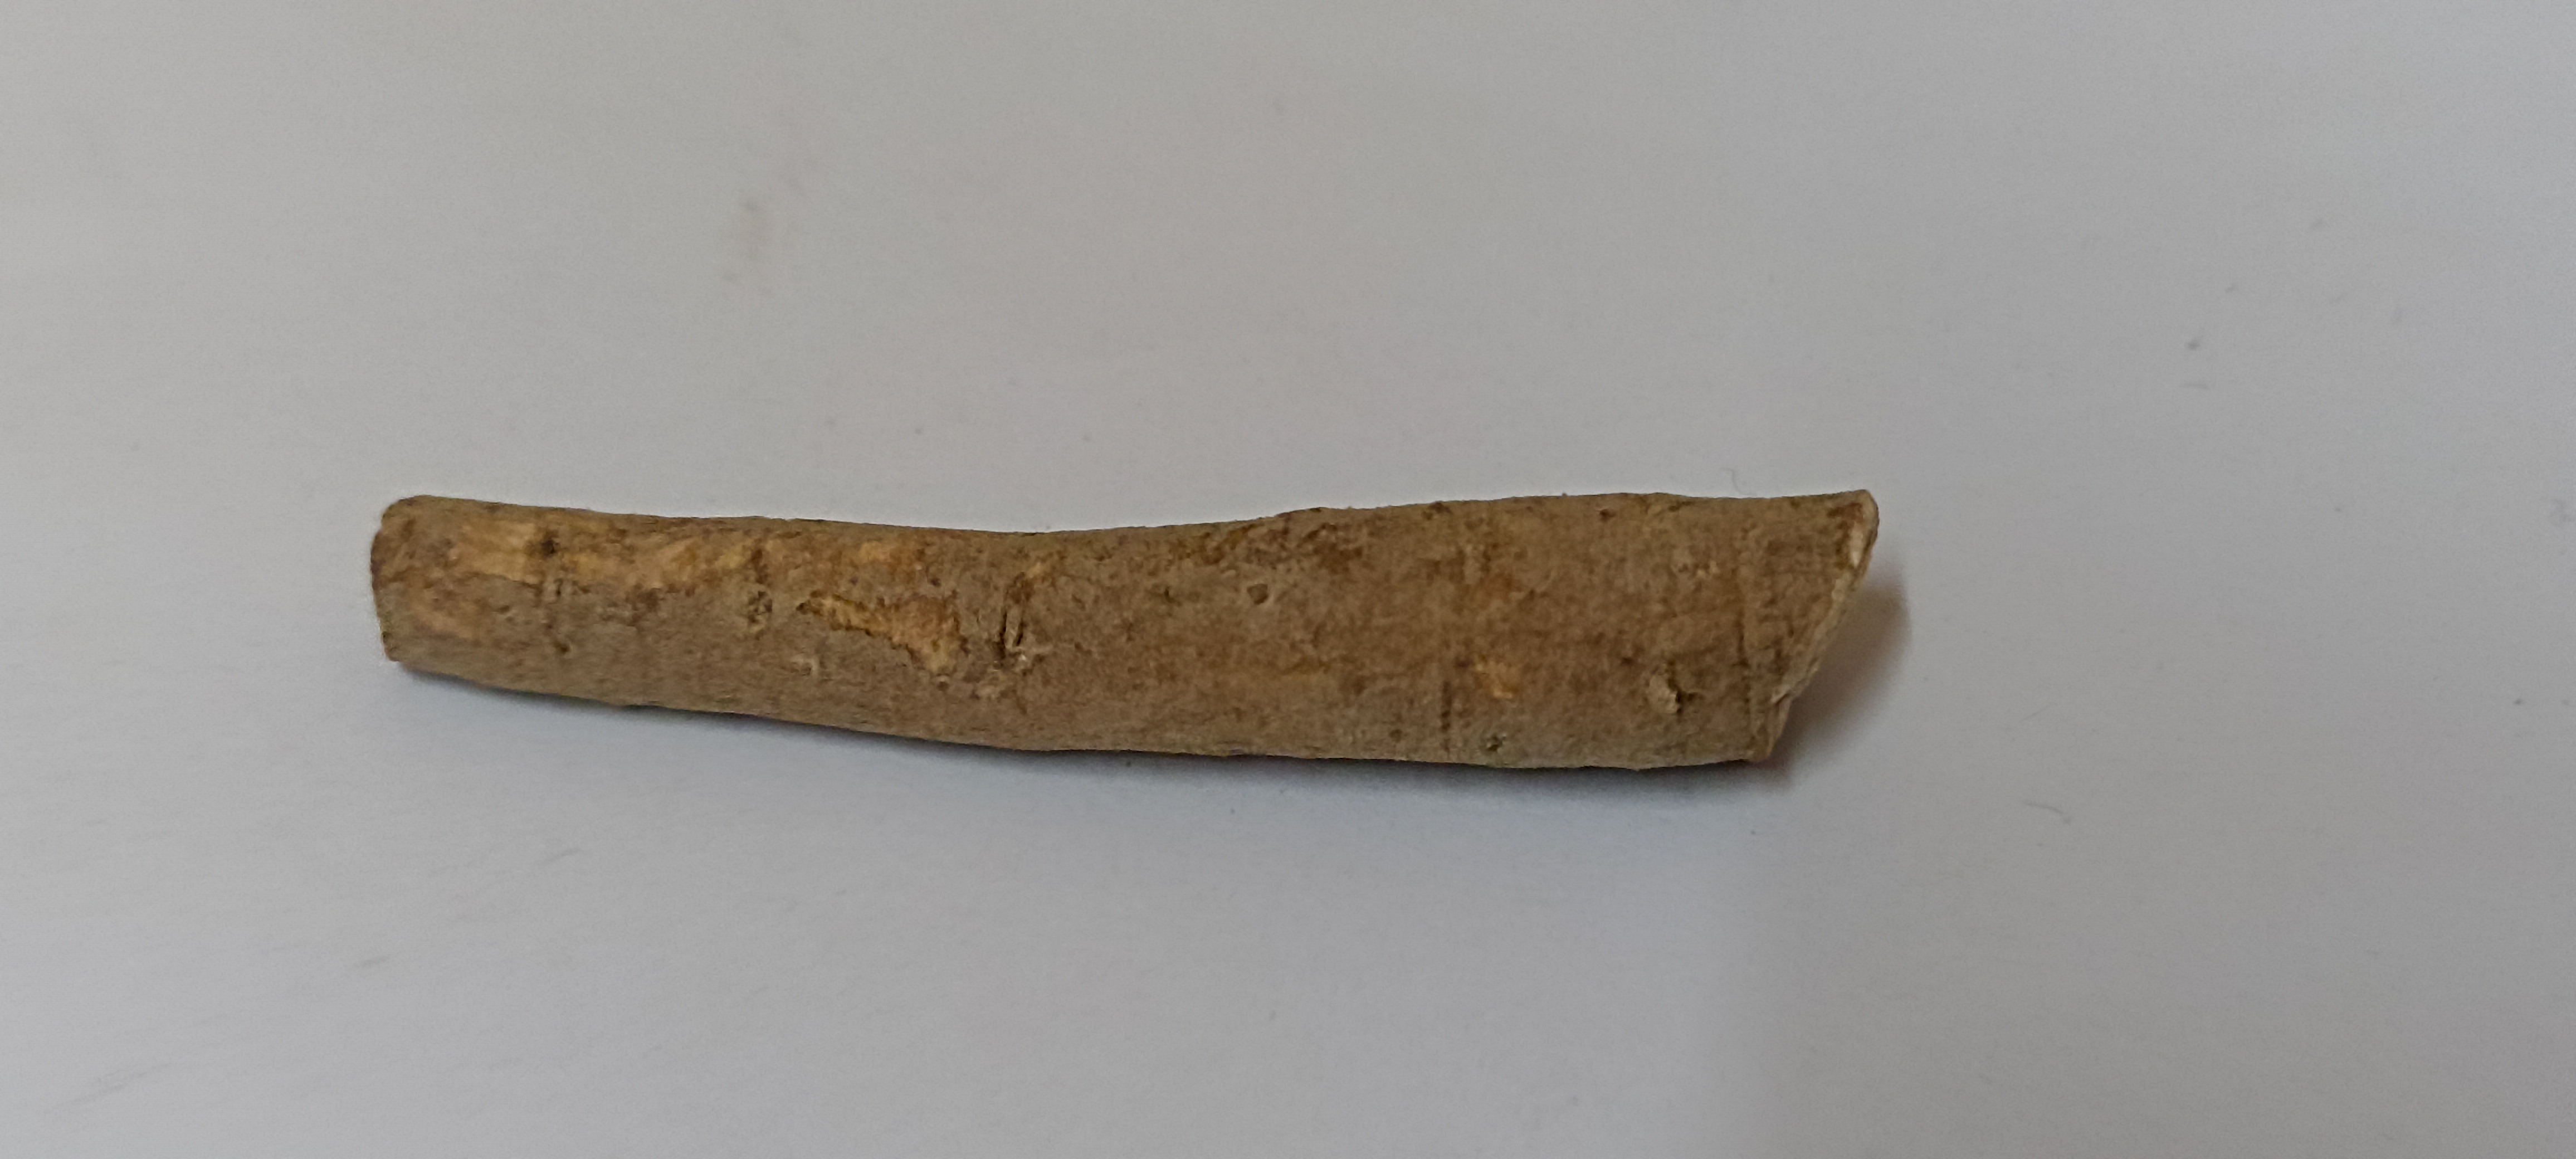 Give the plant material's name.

ashwagandha
